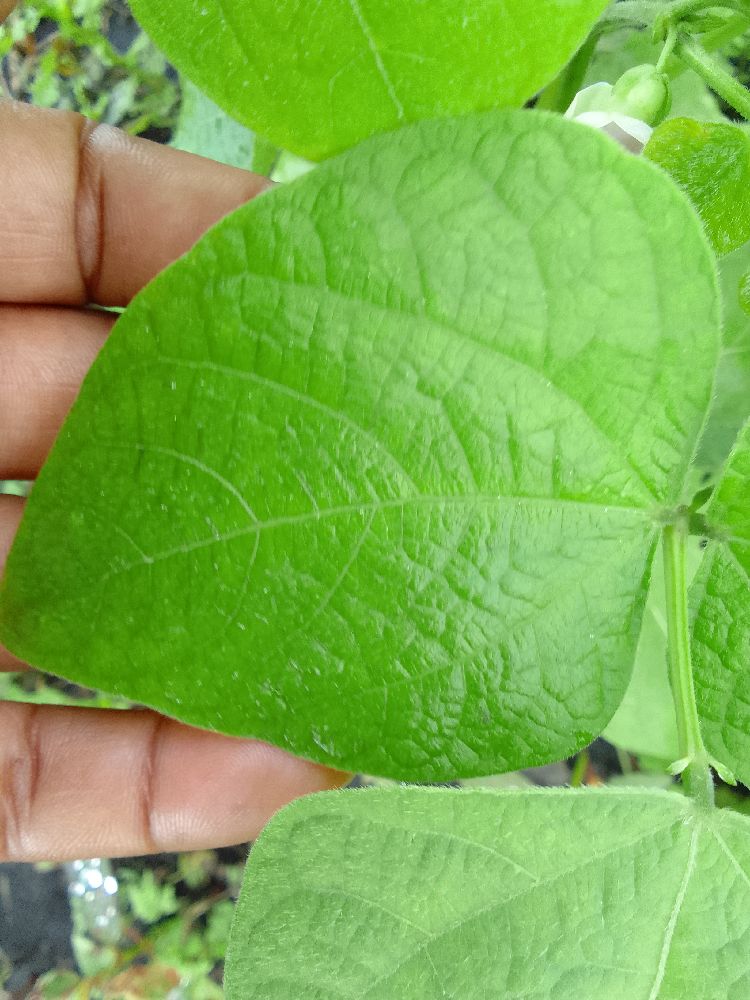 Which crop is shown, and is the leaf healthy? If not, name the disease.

common bean, healthy
